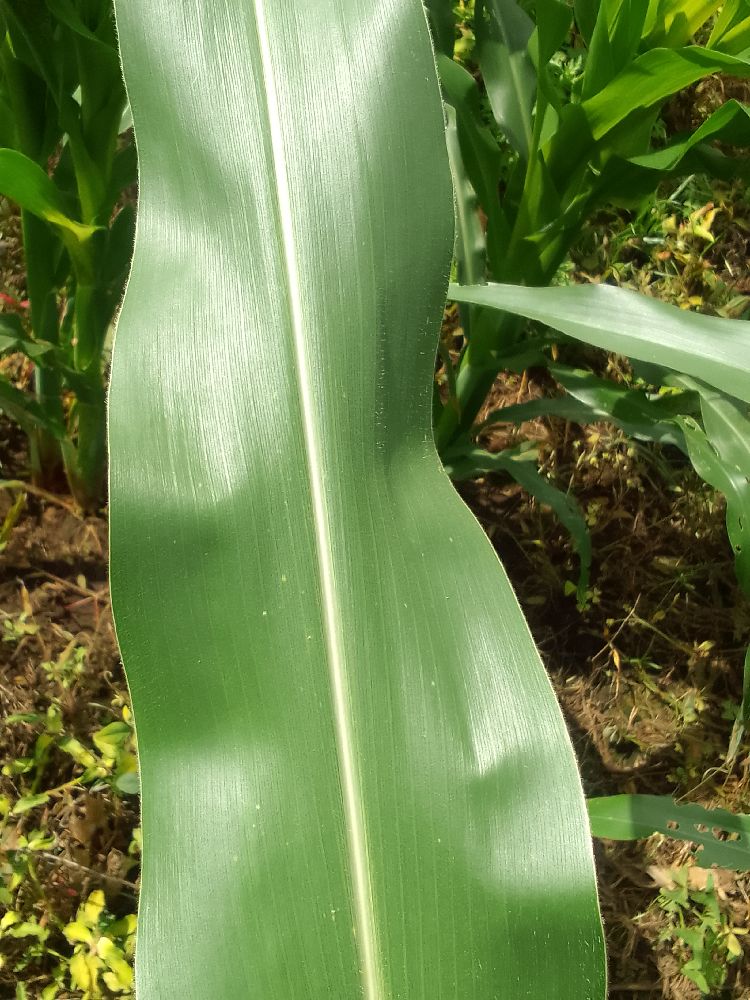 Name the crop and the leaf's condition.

maize, healthy
